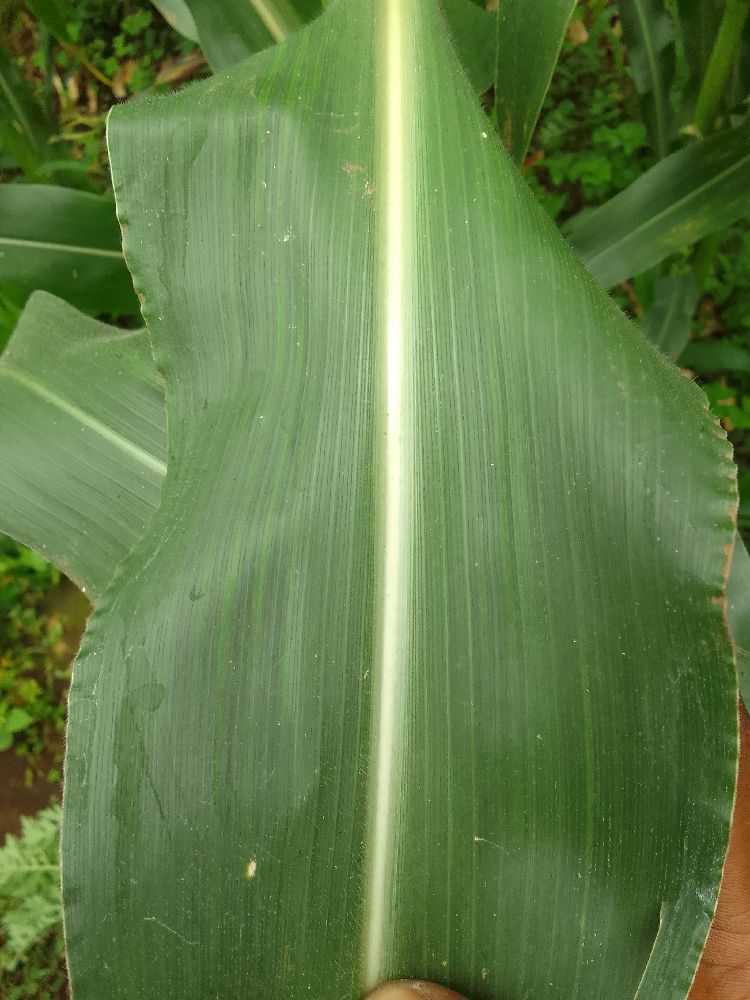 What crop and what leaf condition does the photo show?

maize, healthy
